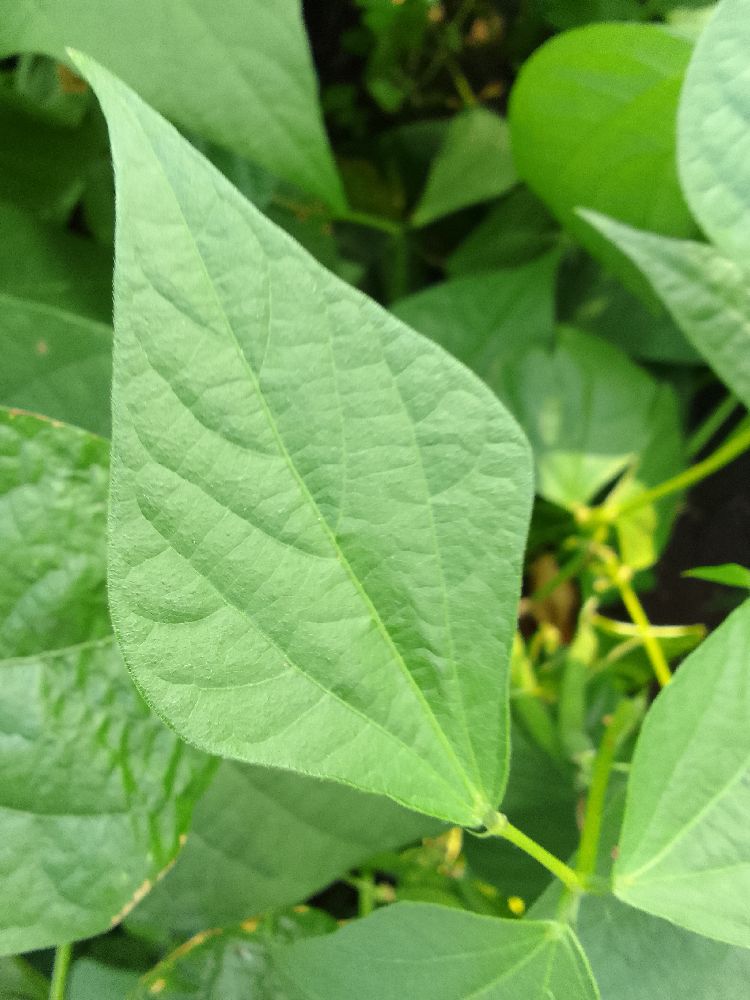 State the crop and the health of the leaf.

common bean, healthy
